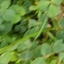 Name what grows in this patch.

unstructured weed
